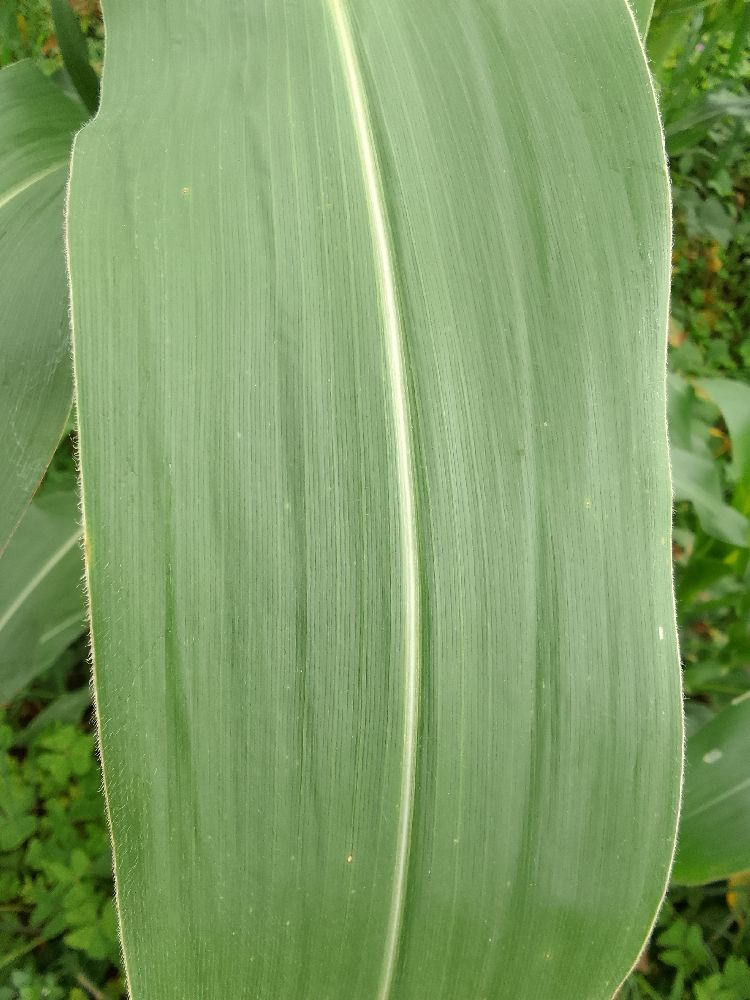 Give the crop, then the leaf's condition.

maize, healthy
